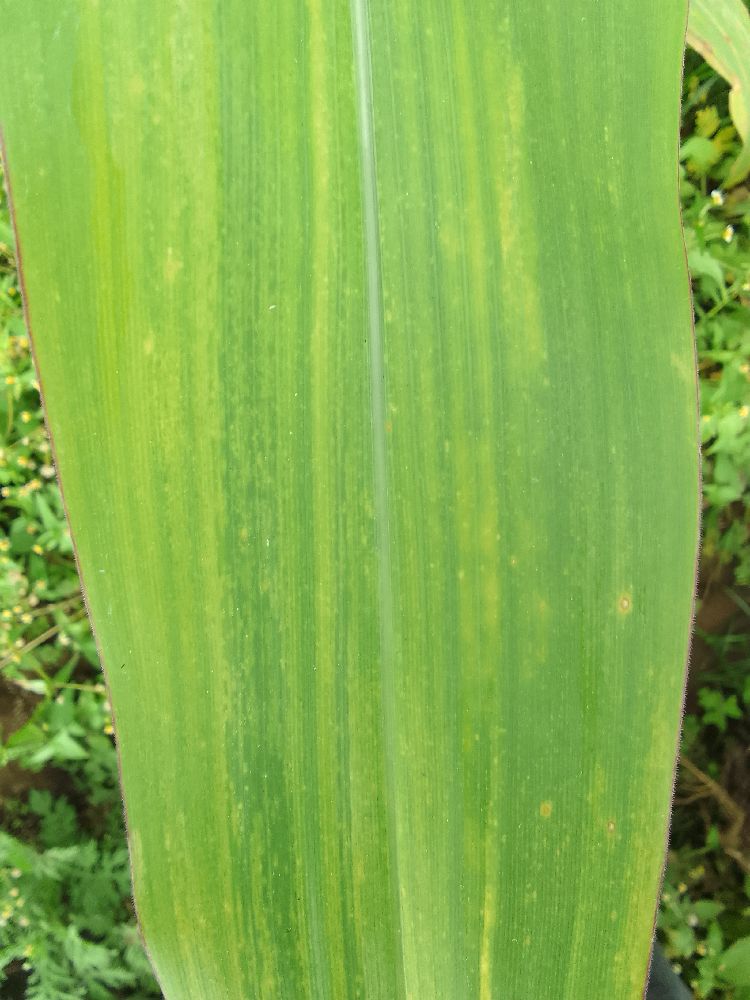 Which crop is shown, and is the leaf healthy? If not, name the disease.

maize, maize lethal necrosis
